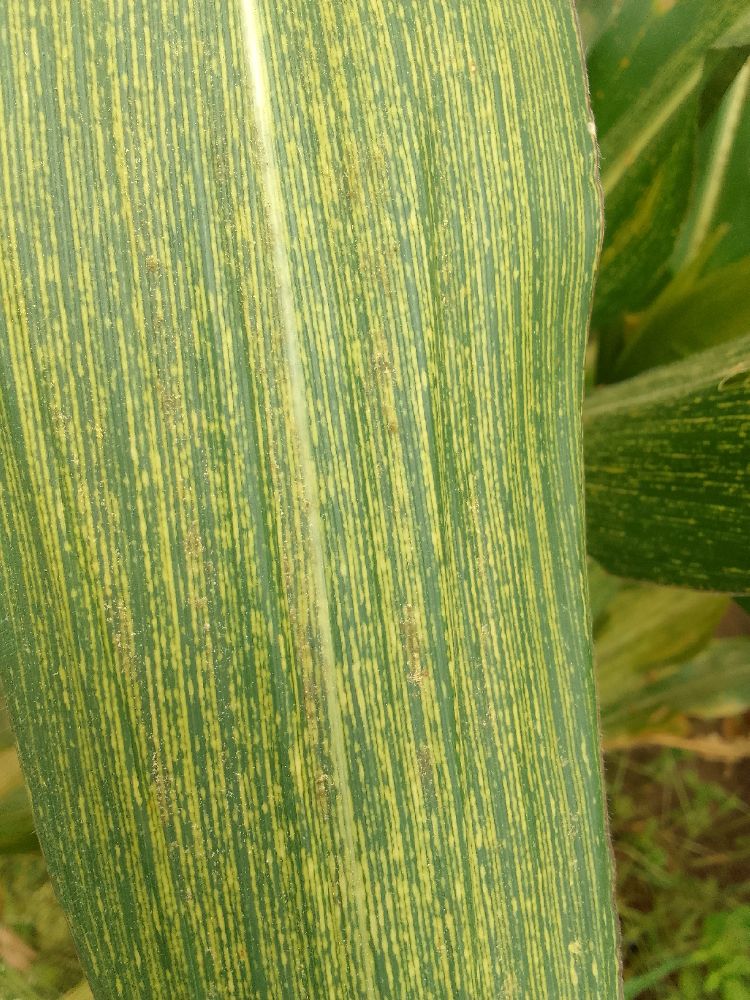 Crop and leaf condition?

maize, maize streak virus
